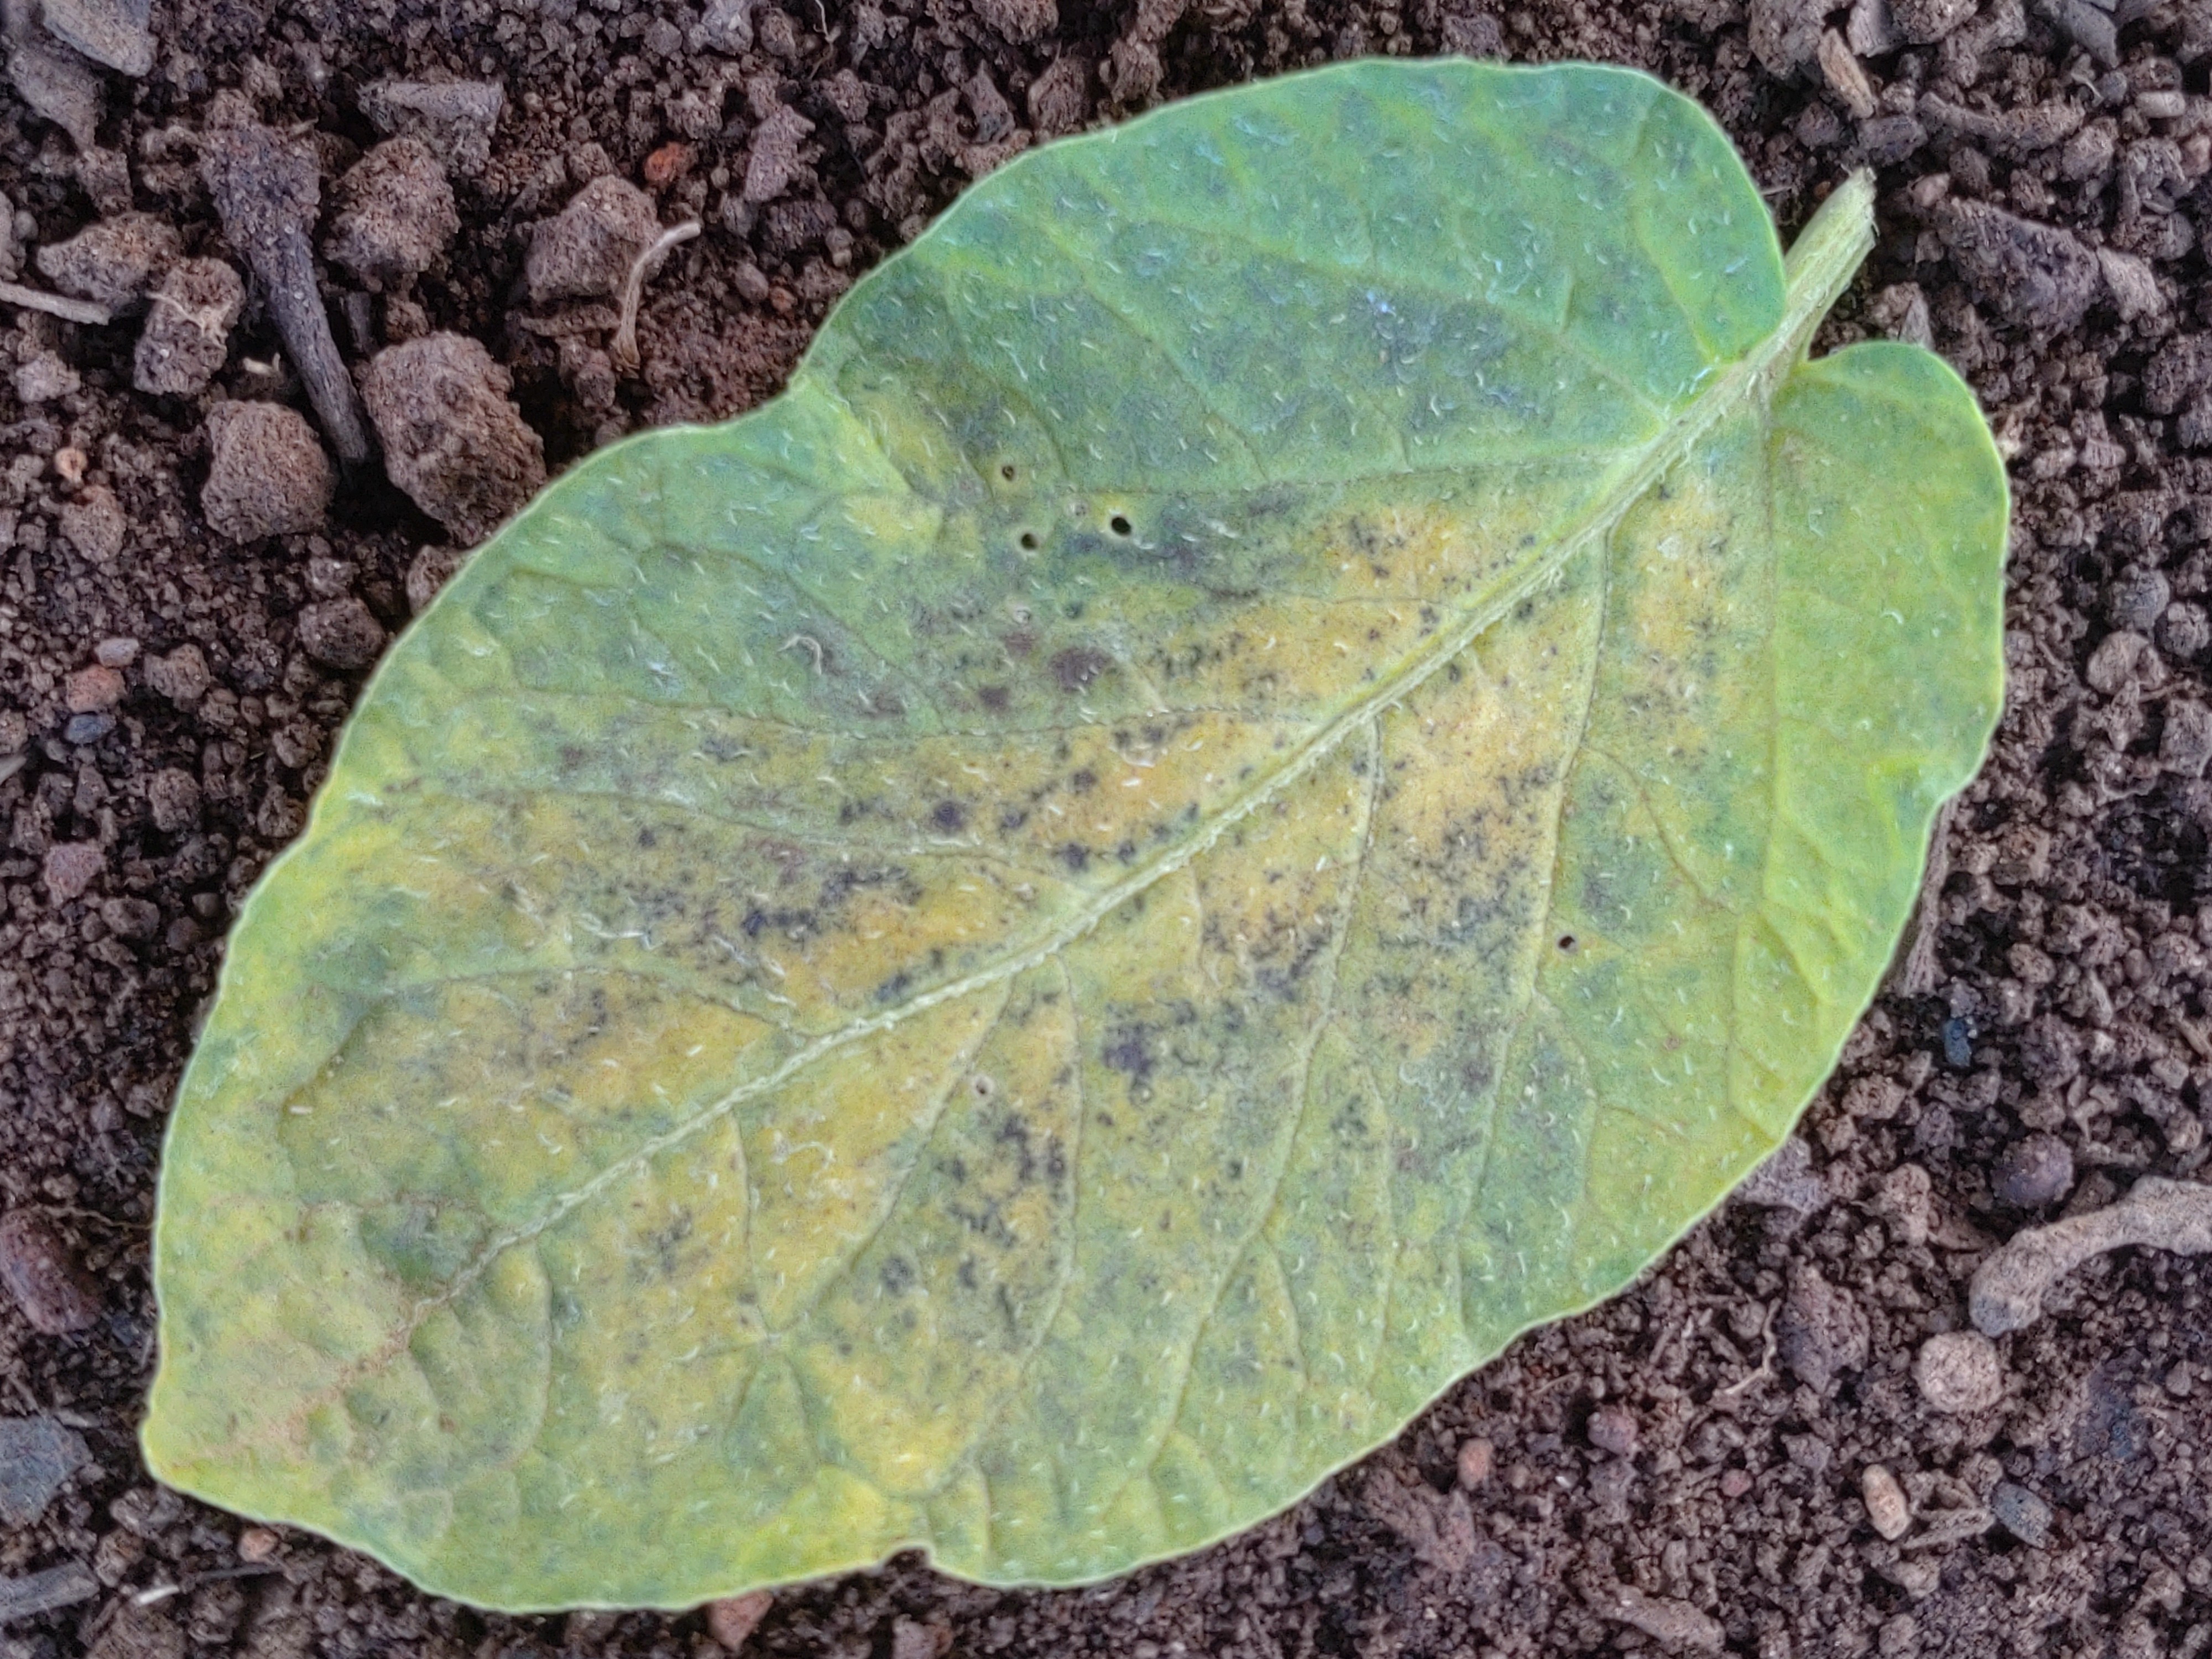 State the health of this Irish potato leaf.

late blight
